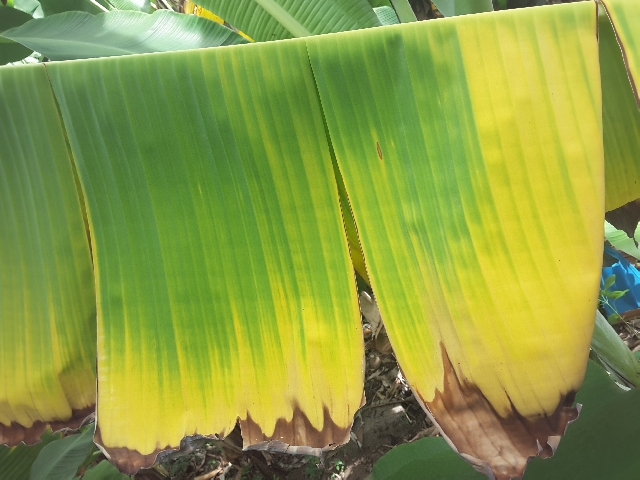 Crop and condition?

banana, fusarium wilt race 1
